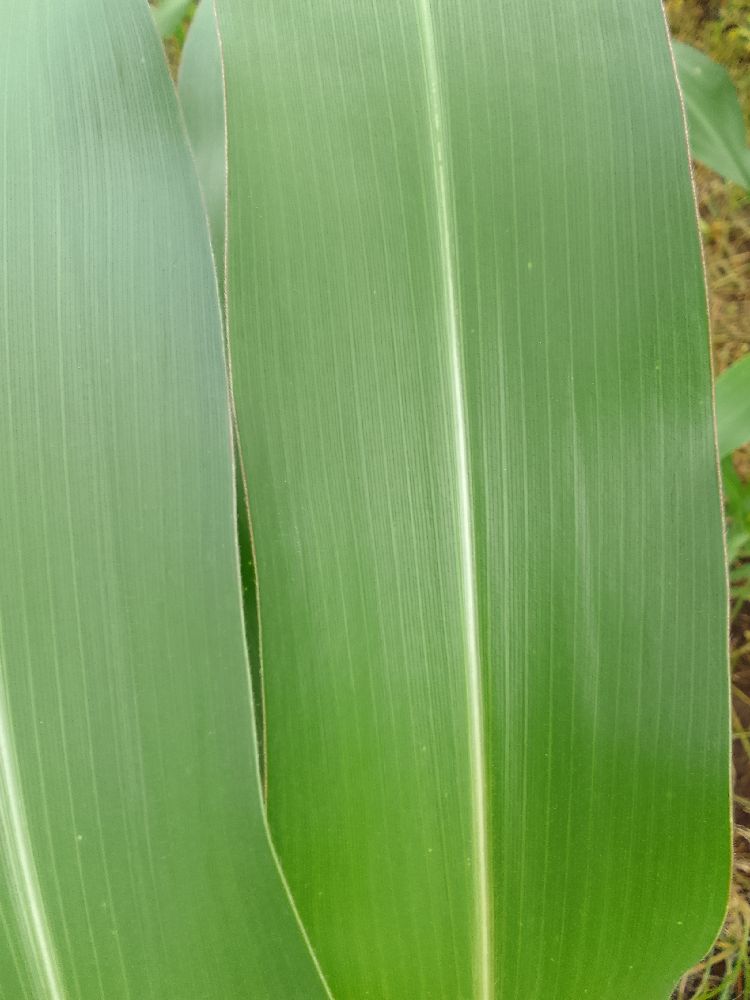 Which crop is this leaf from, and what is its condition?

maize, healthy
